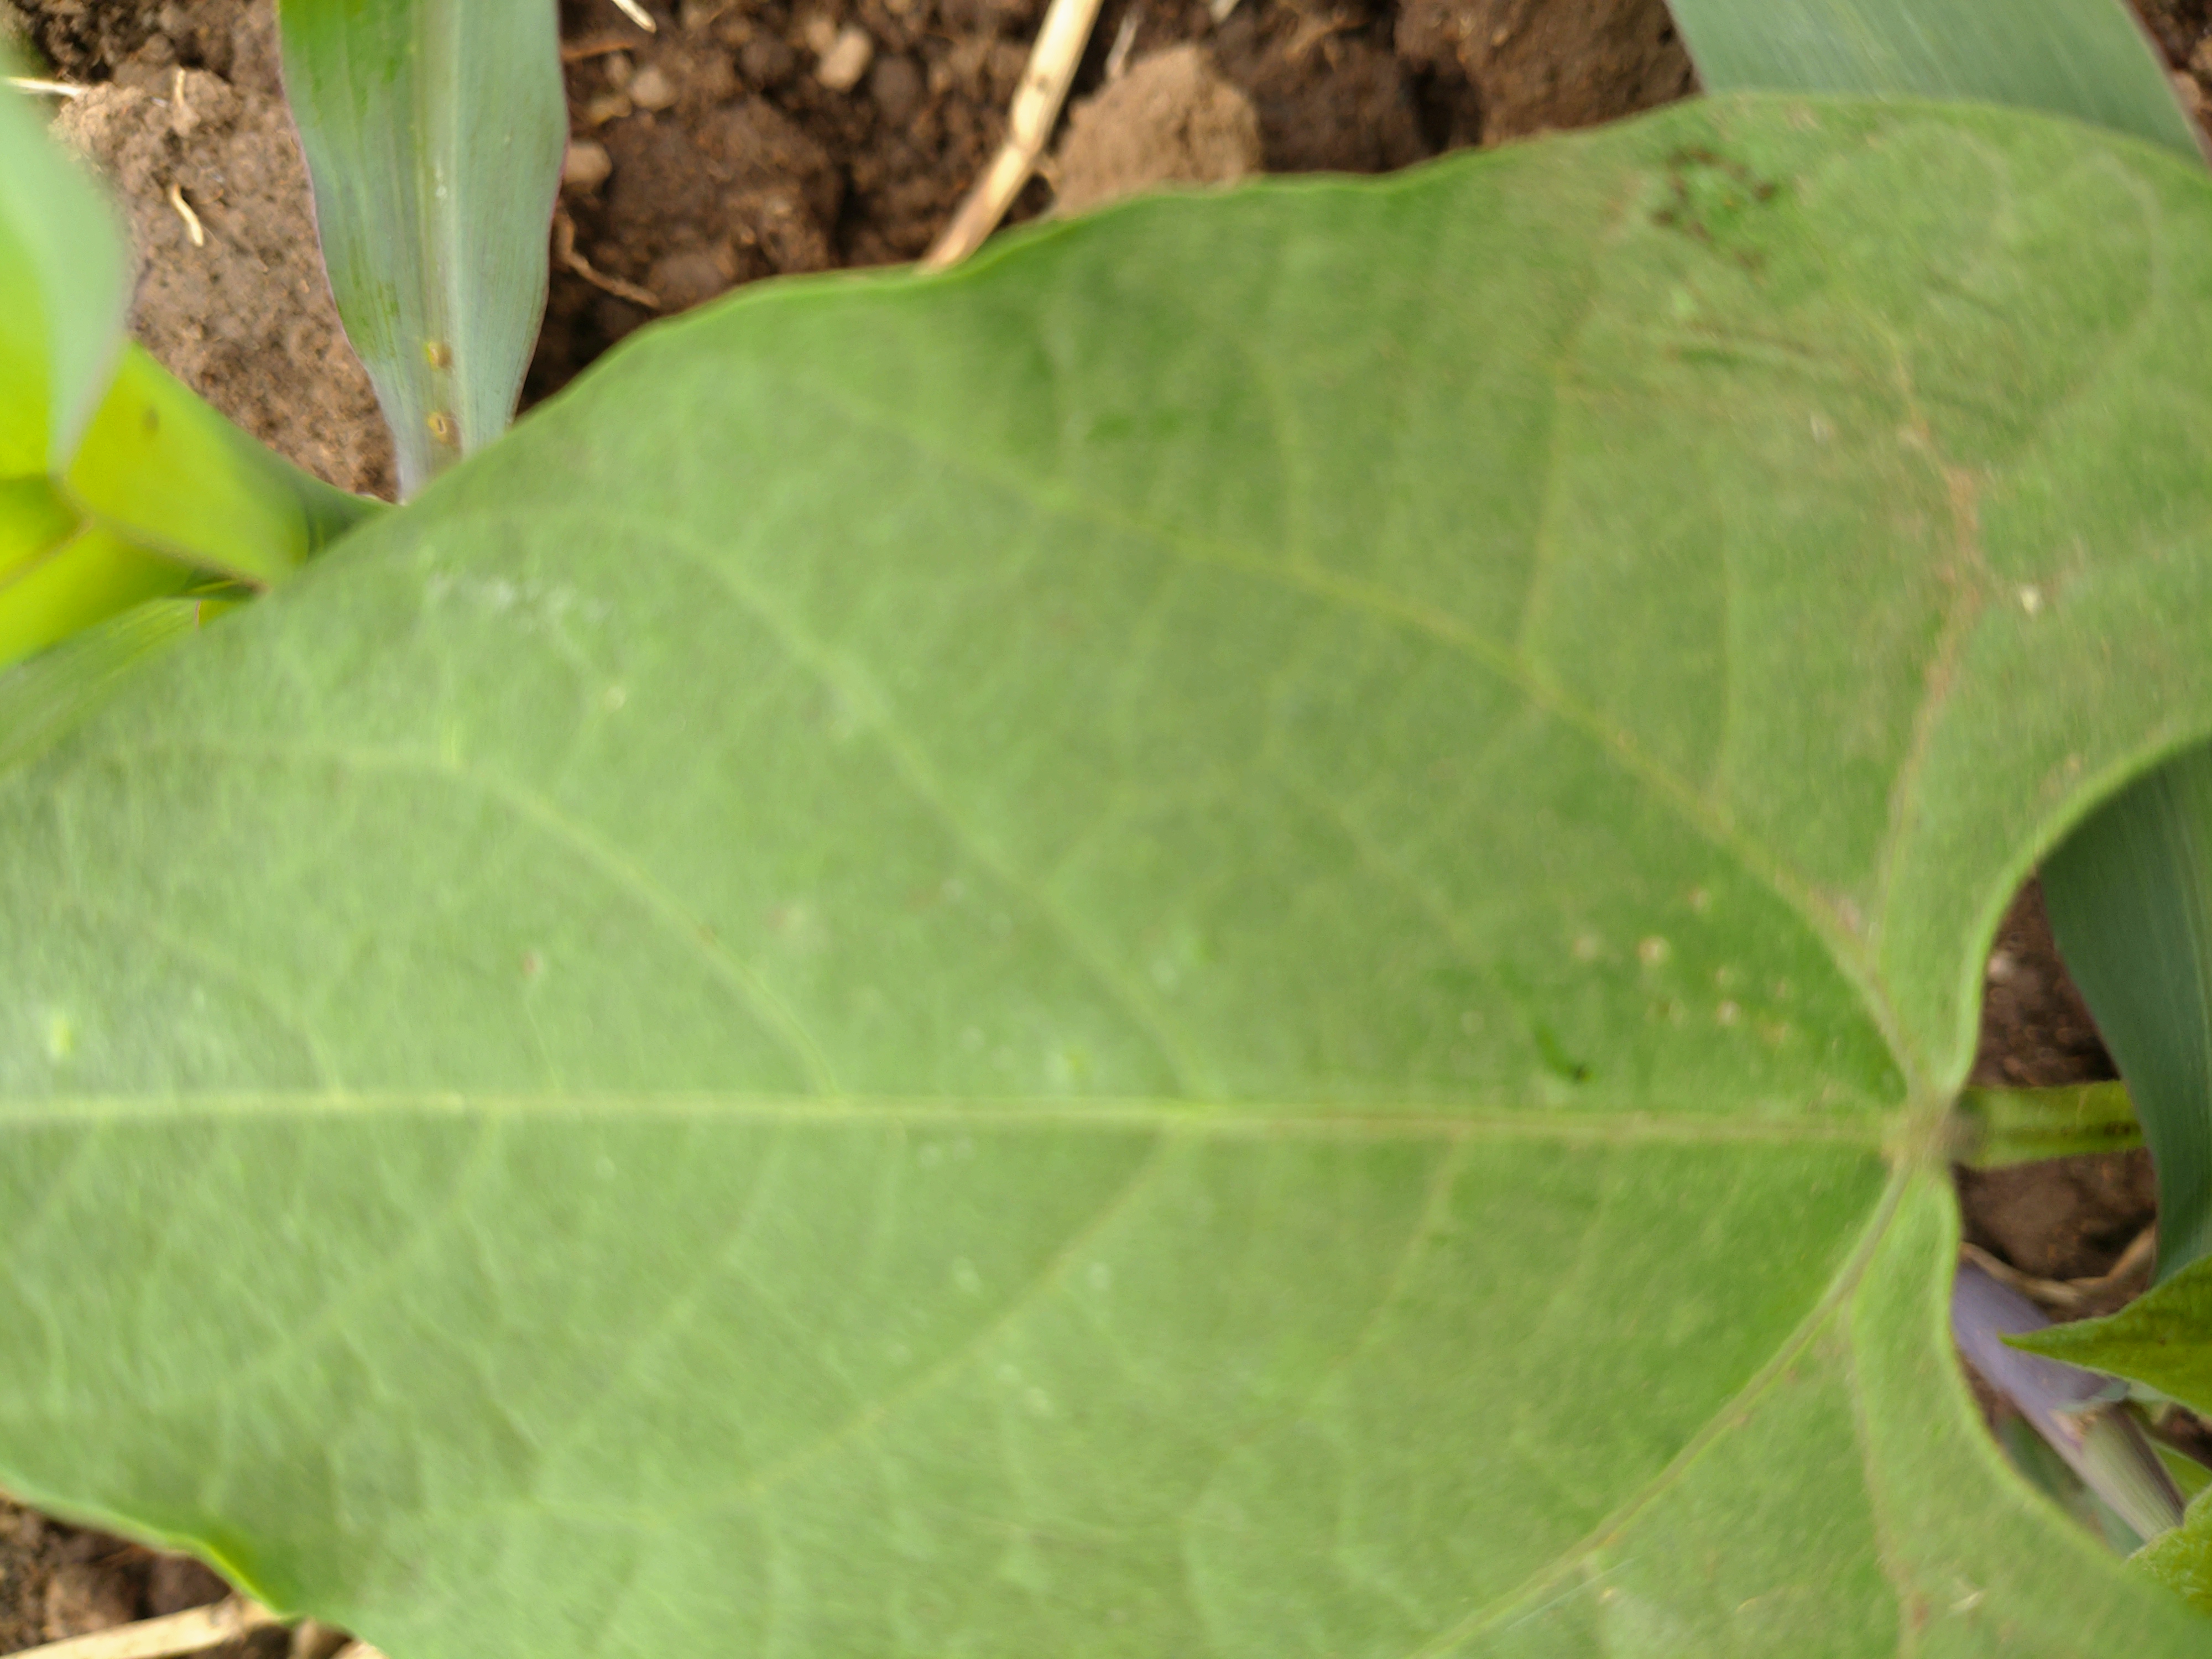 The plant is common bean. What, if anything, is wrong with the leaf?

healthy
